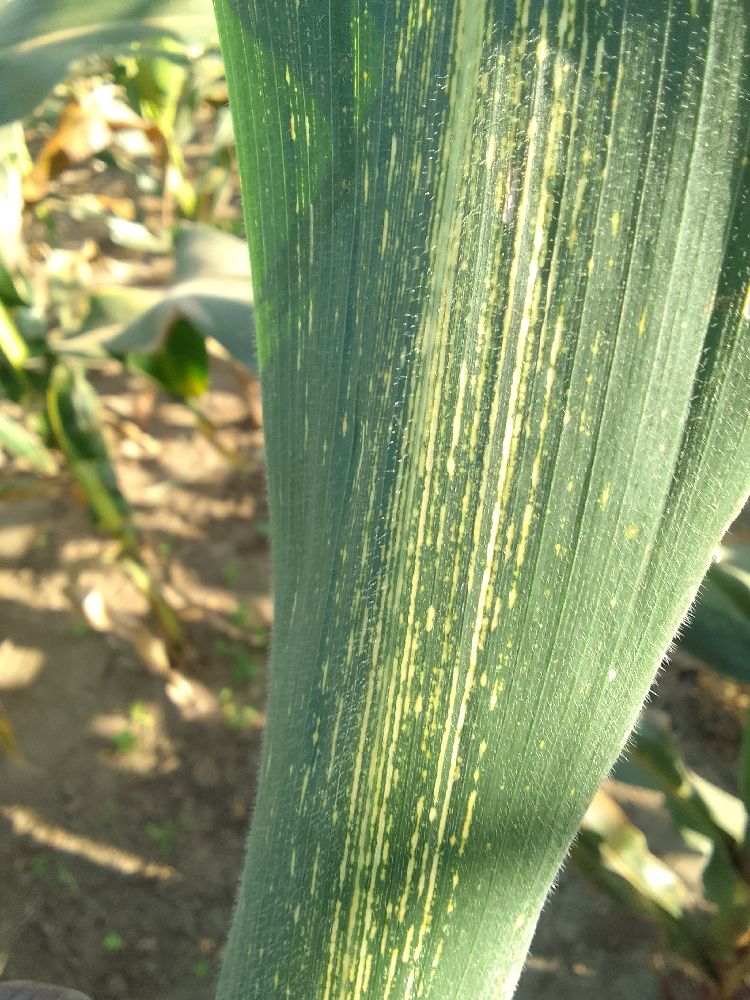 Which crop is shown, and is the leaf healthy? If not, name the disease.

maize, maize streak virus
